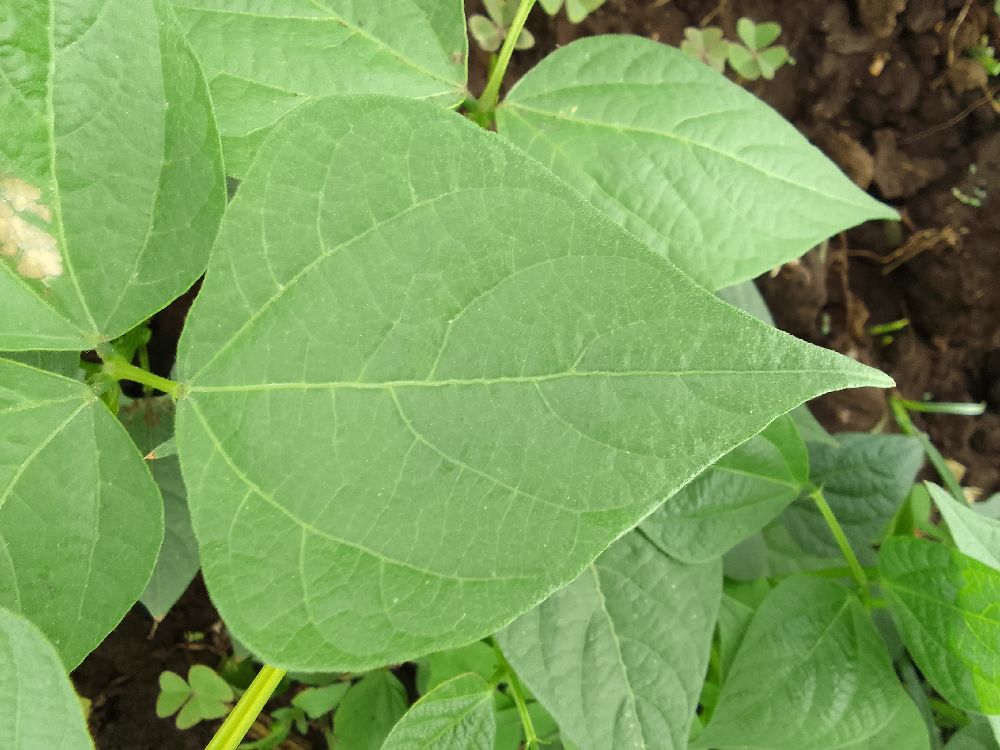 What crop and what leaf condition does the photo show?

common bean, healthy
